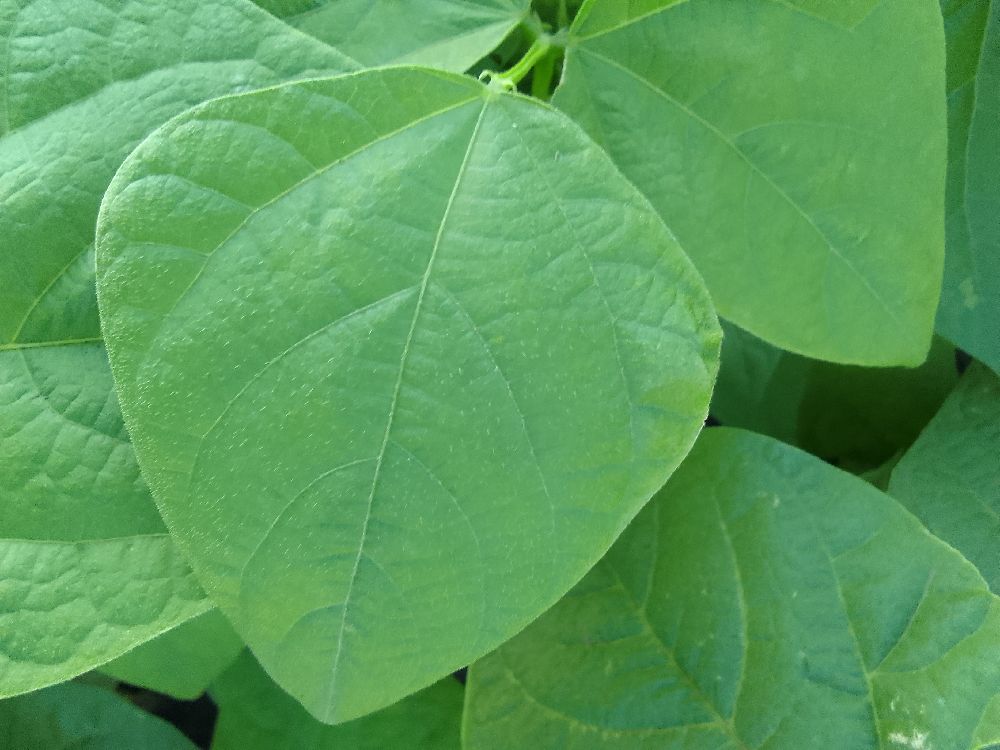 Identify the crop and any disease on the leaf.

common bean, healthy
